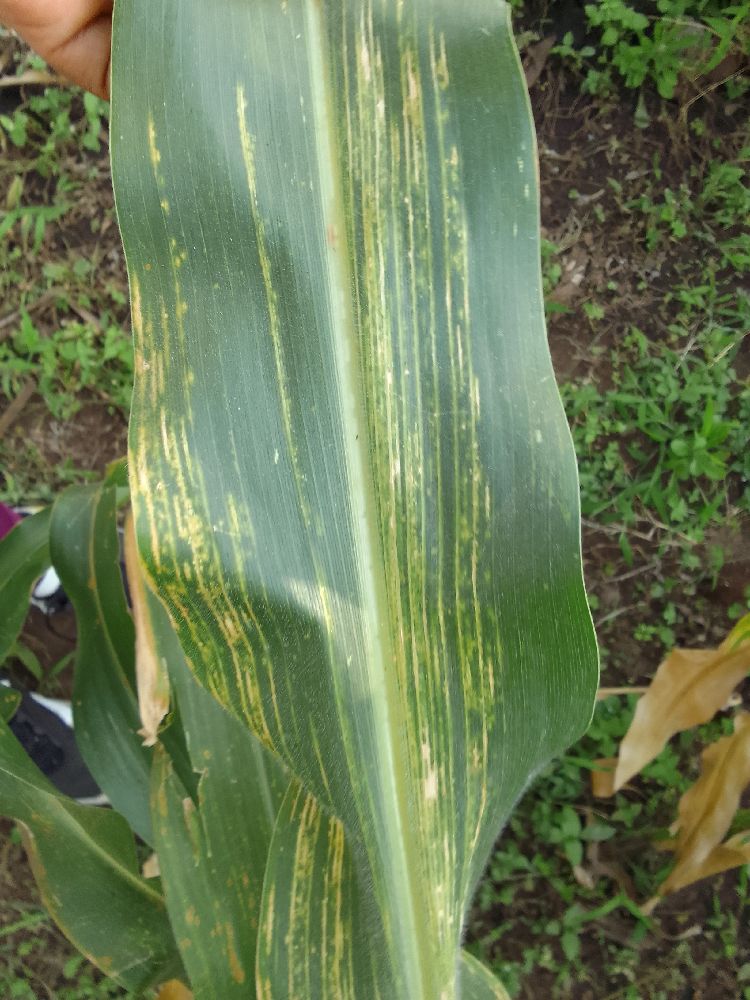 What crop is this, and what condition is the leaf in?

maize, maize lethal necrosis
